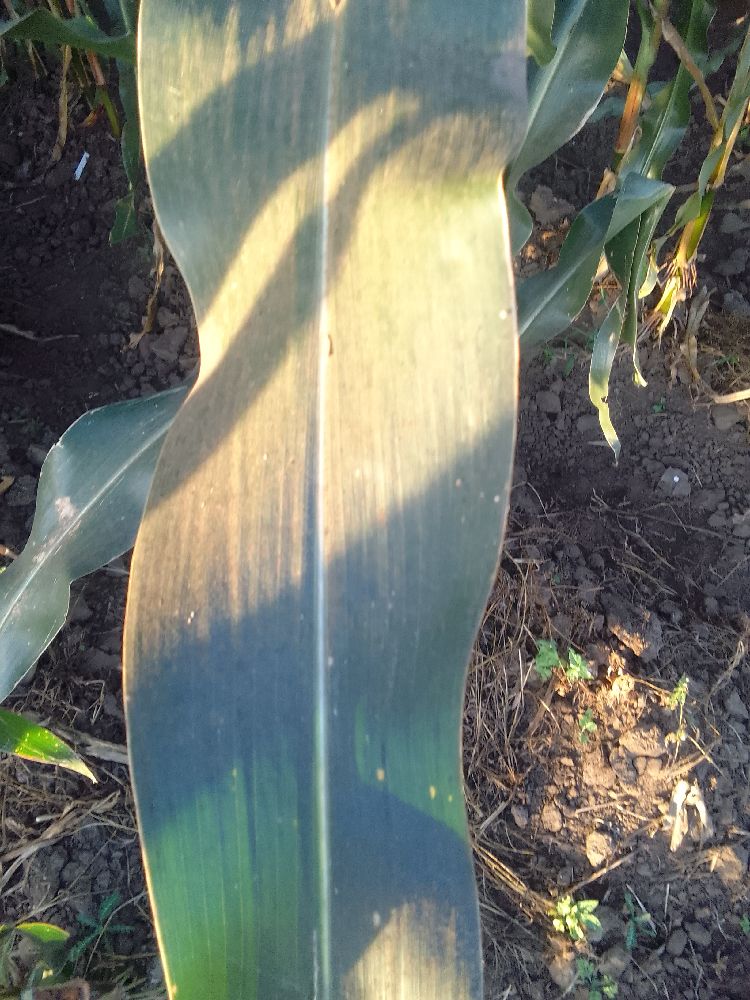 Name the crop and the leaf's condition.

maize, healthy
